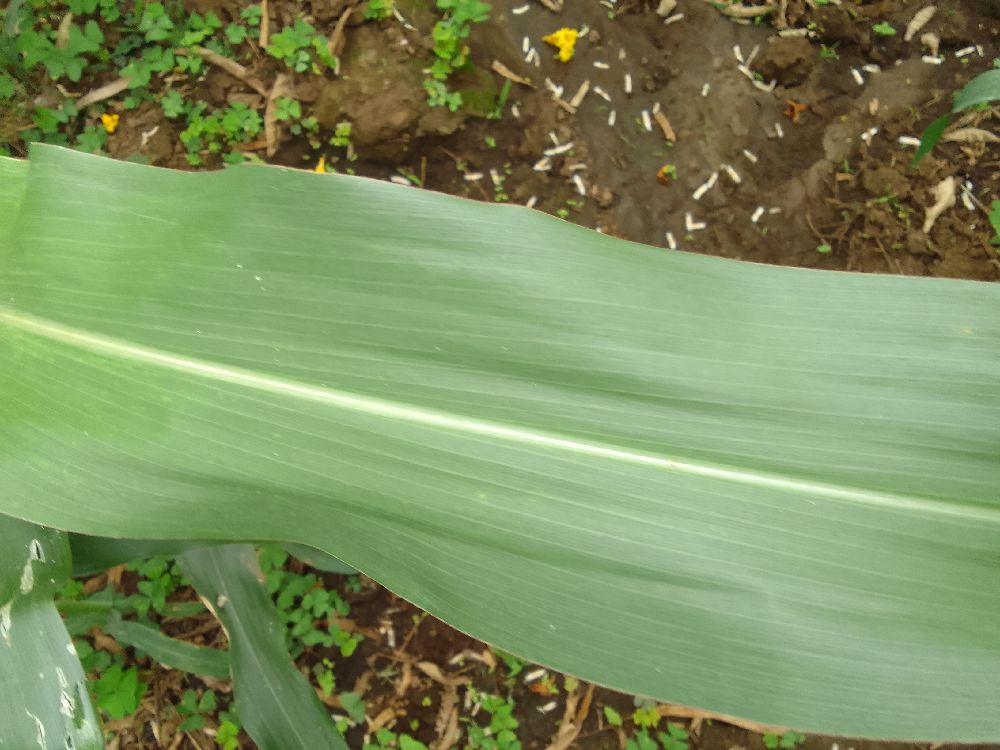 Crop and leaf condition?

maize, healthy
